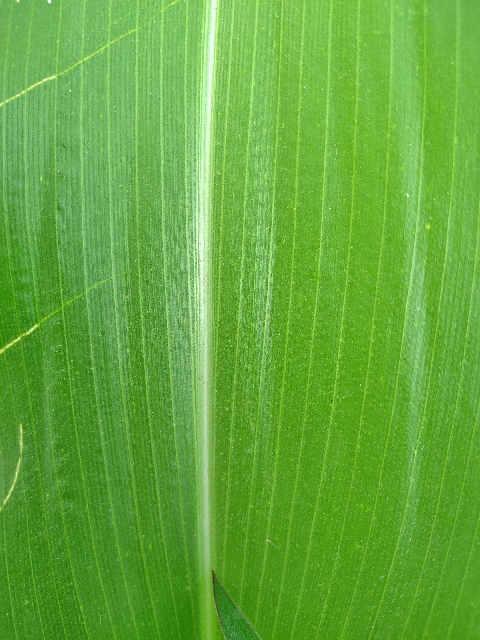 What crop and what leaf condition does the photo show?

maize, healthy
